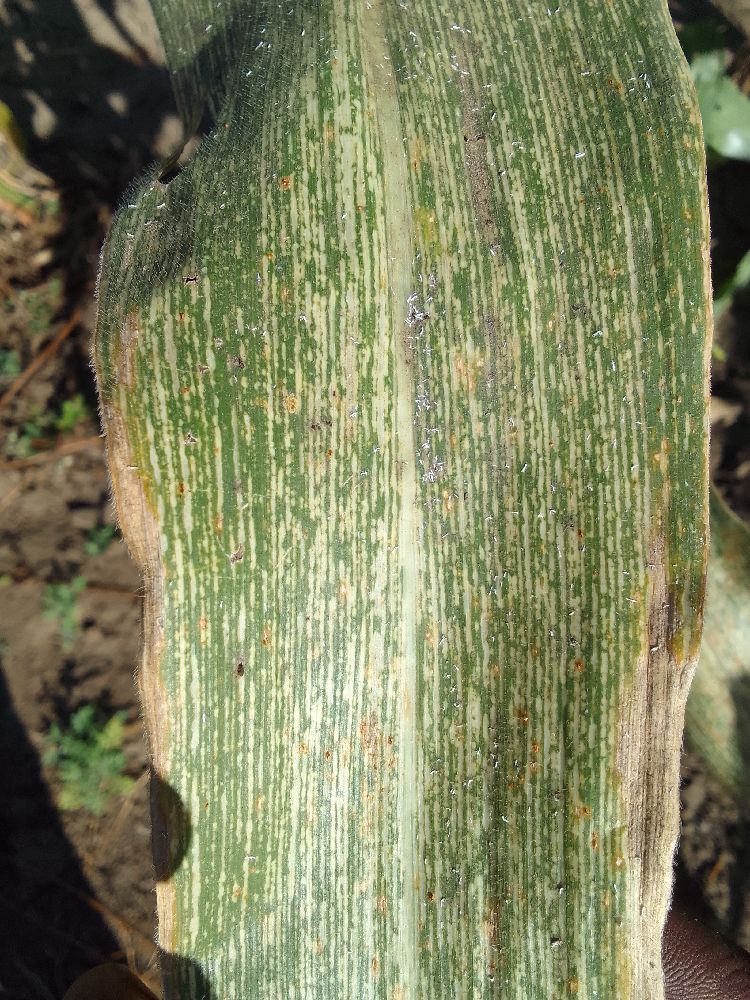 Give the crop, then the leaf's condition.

maize, maize streak virus
